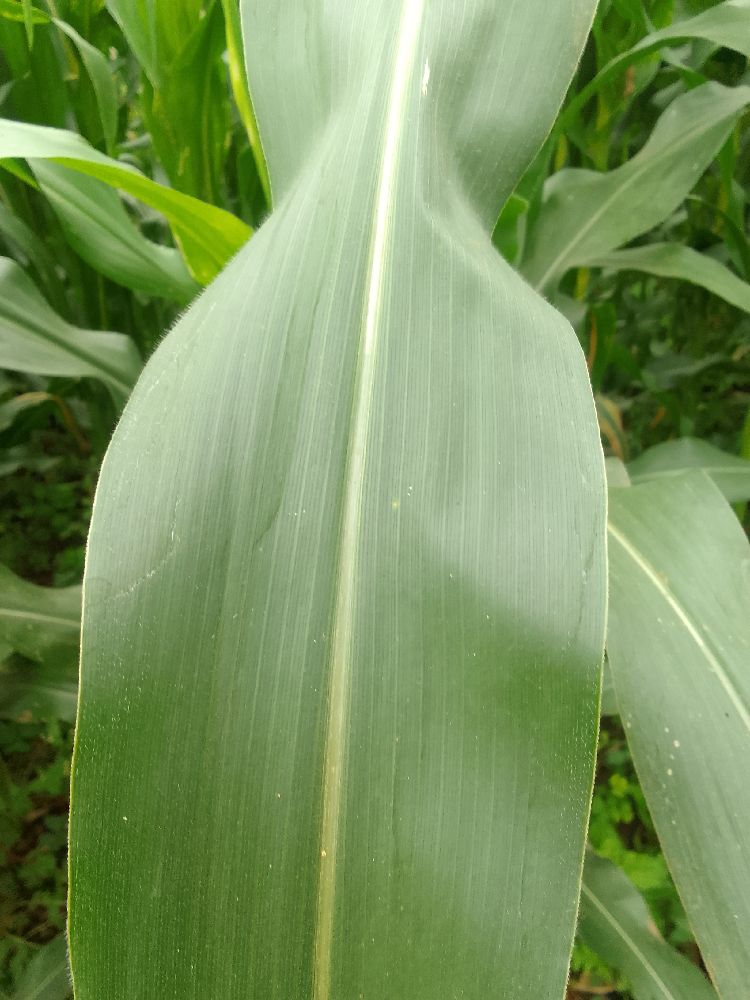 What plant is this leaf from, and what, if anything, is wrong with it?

maize, healthy
